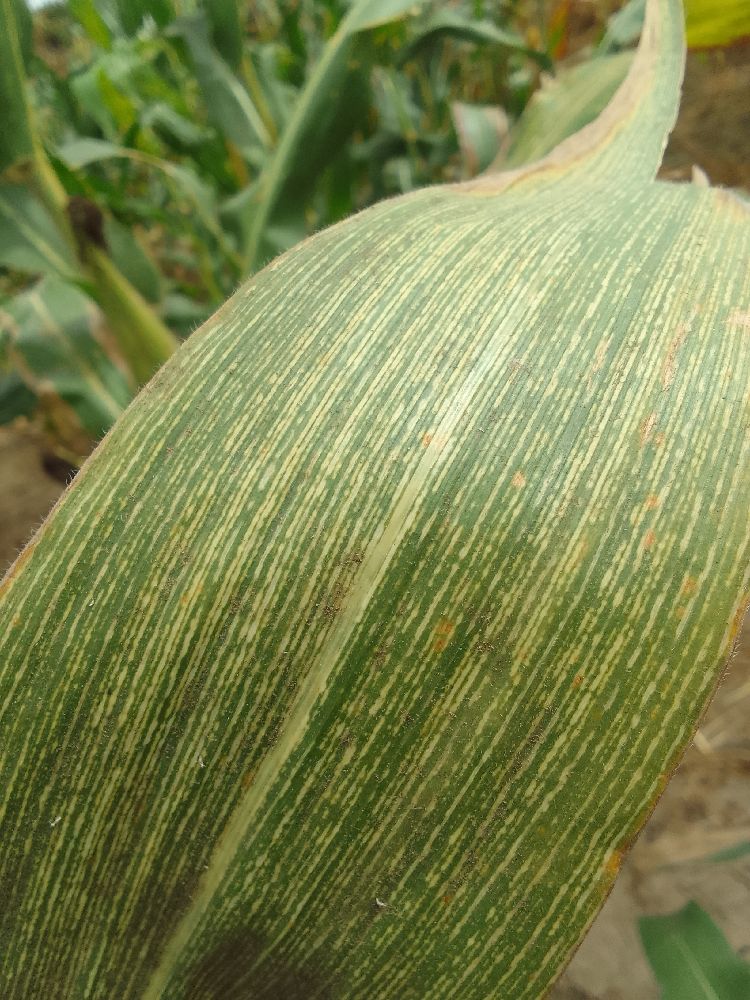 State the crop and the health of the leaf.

maize, maize streak virus
